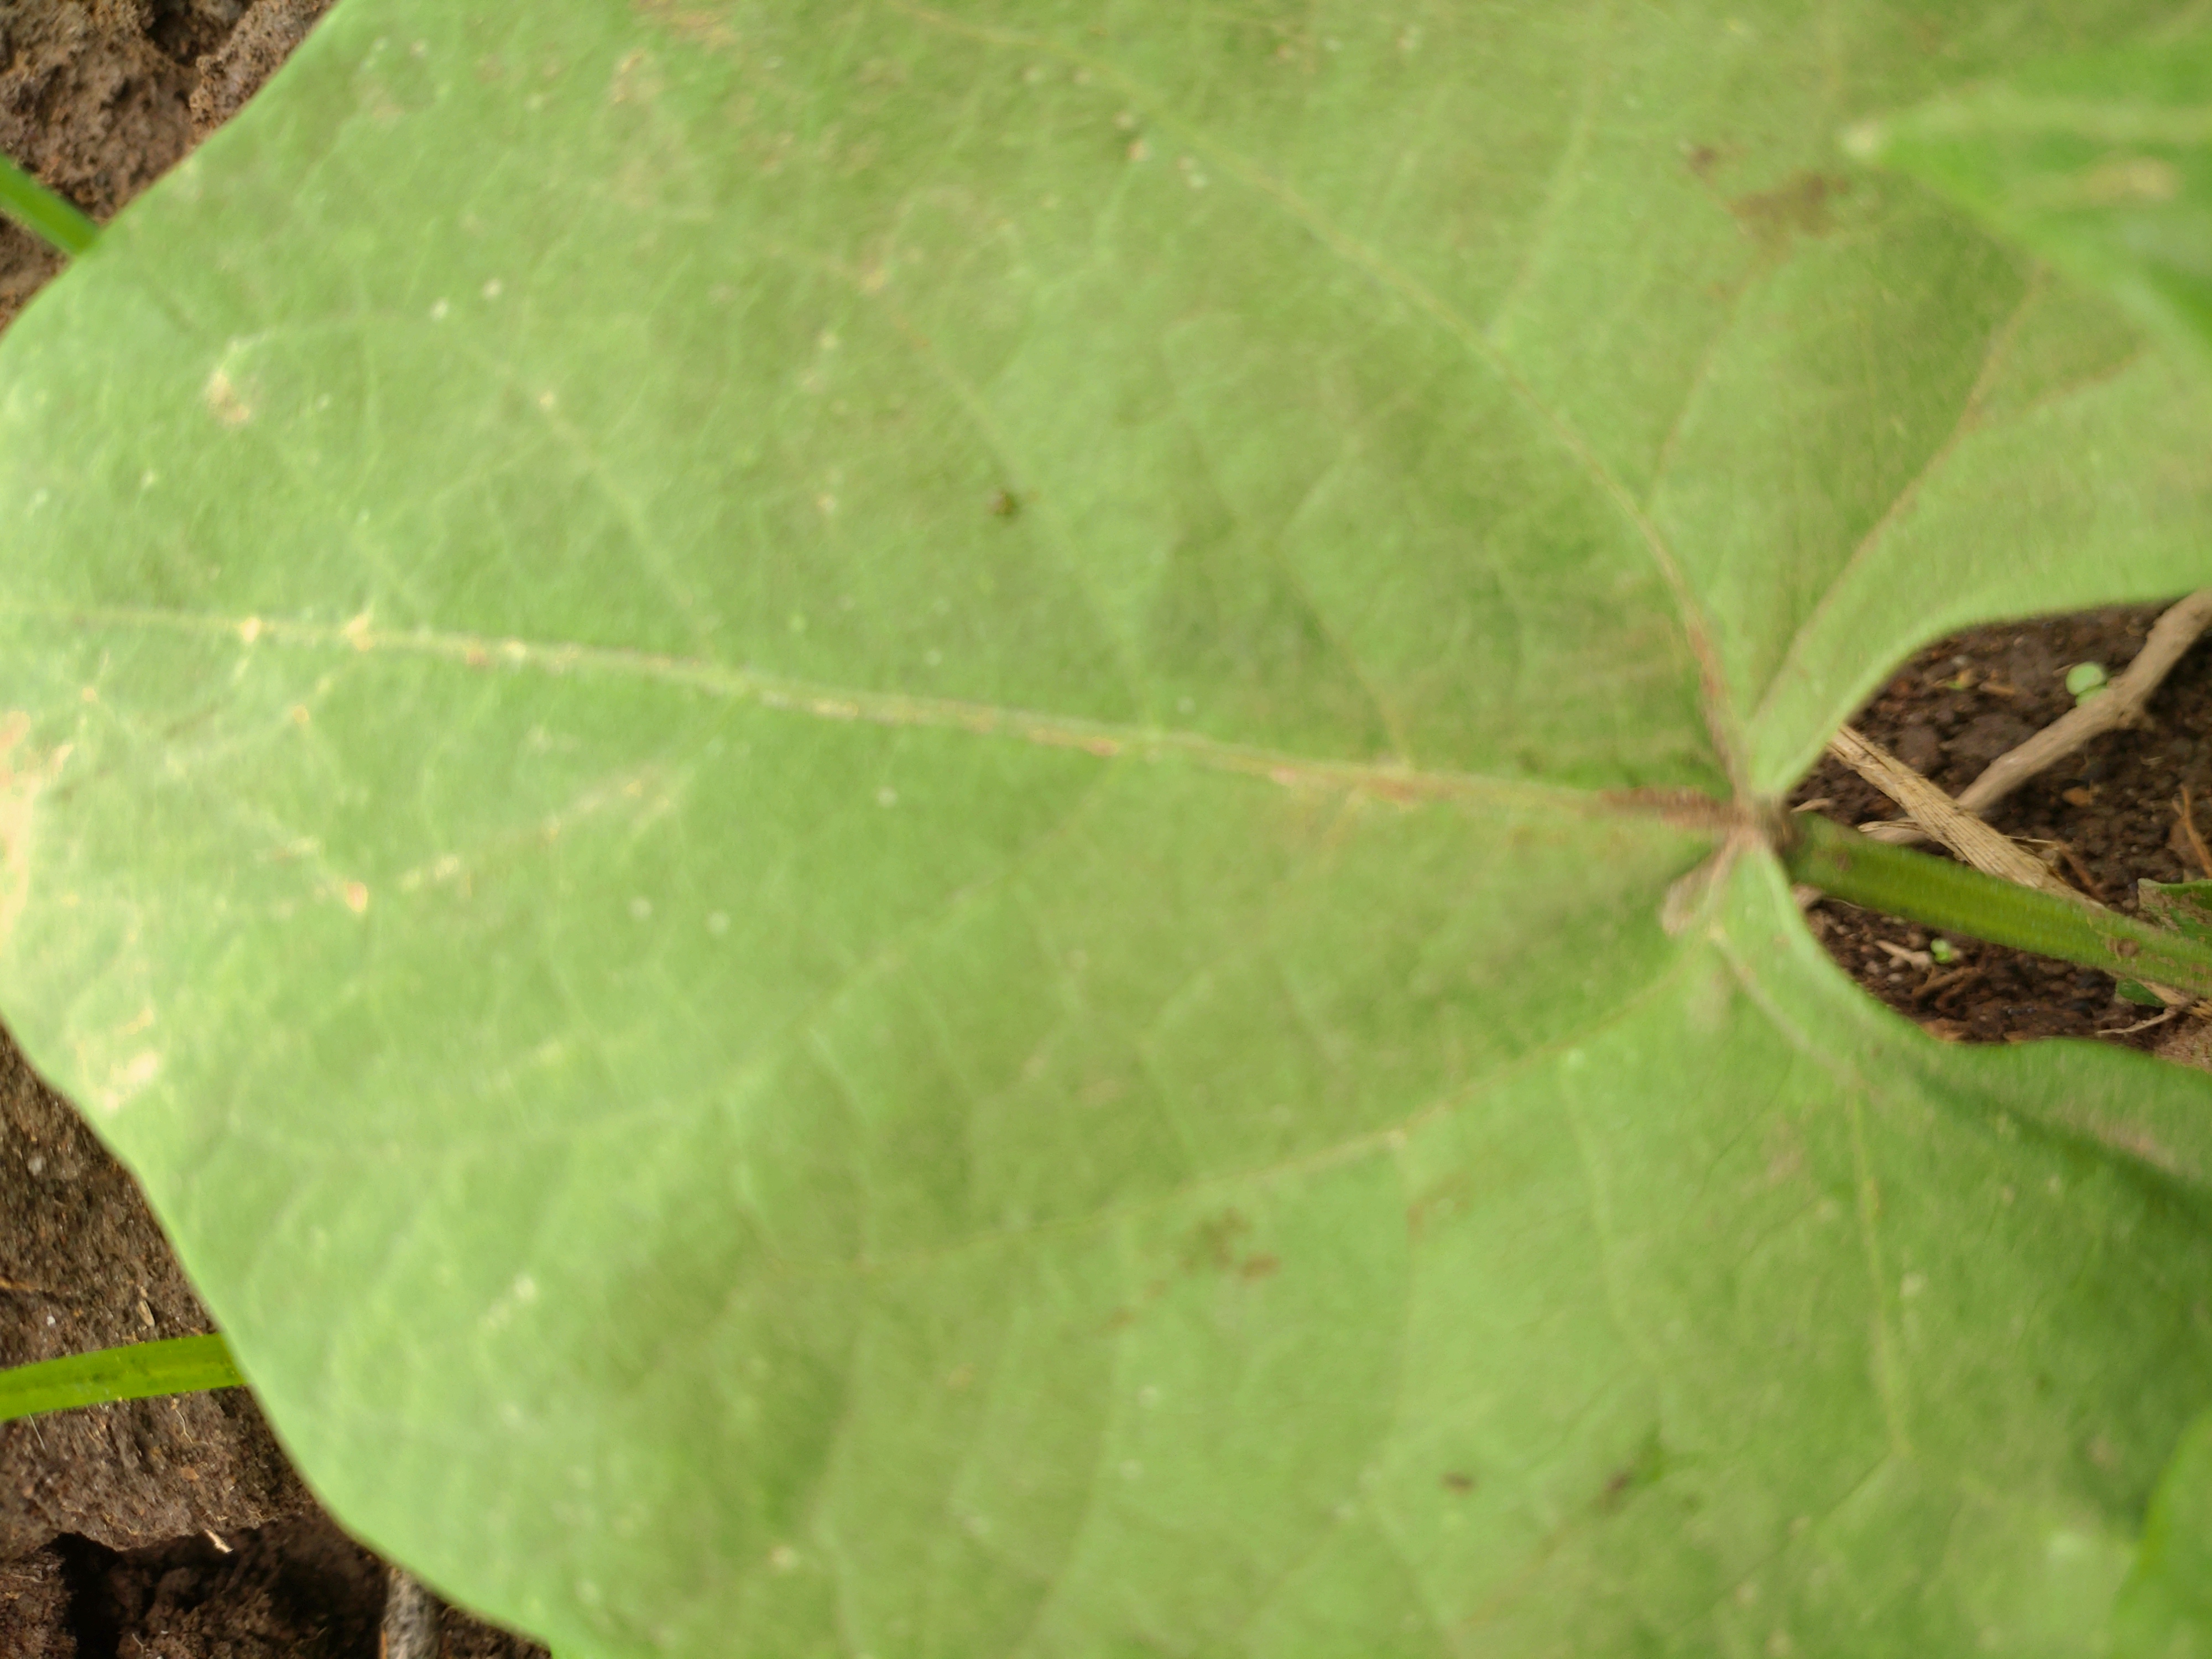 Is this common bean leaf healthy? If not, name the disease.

healthy
